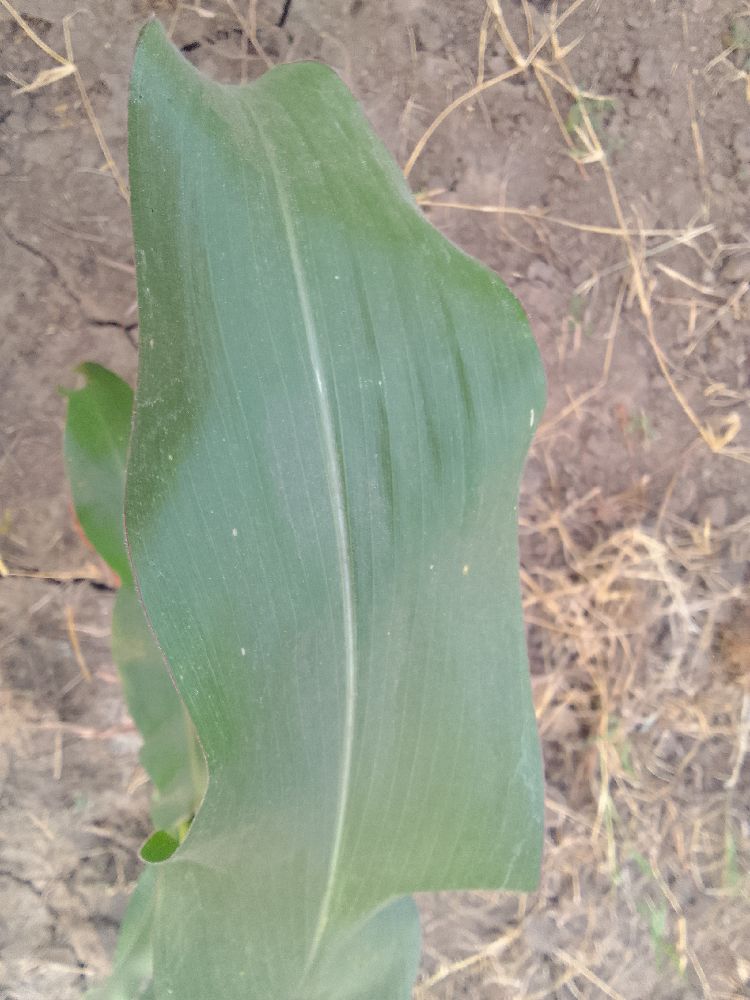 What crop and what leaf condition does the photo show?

maize, healthy
